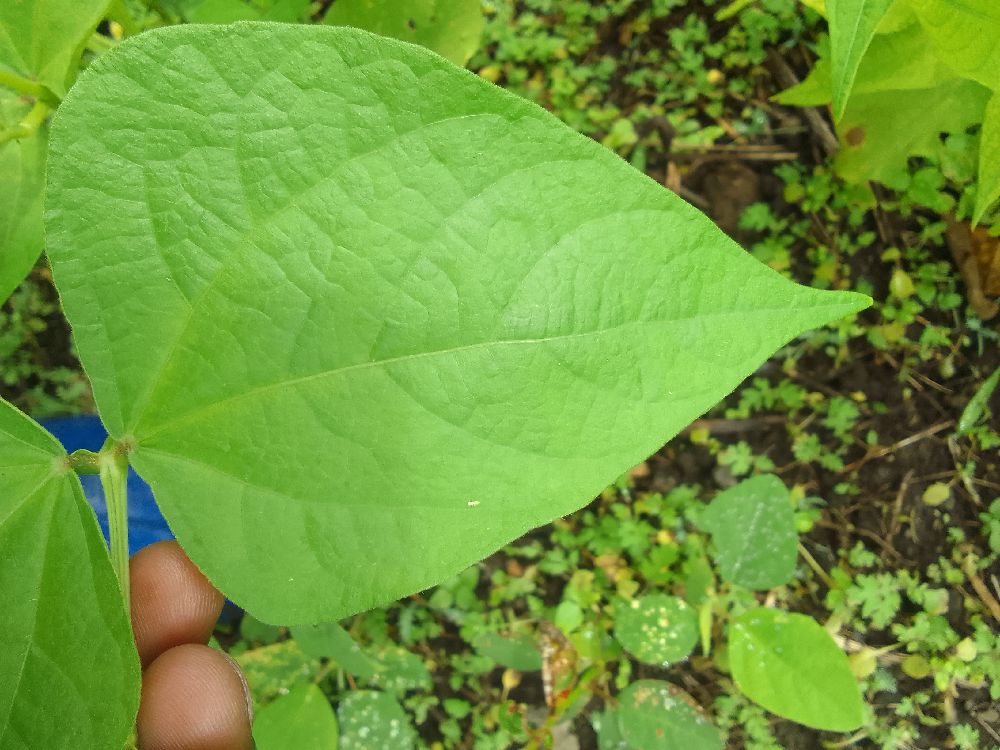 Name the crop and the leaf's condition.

common bean, healthy
